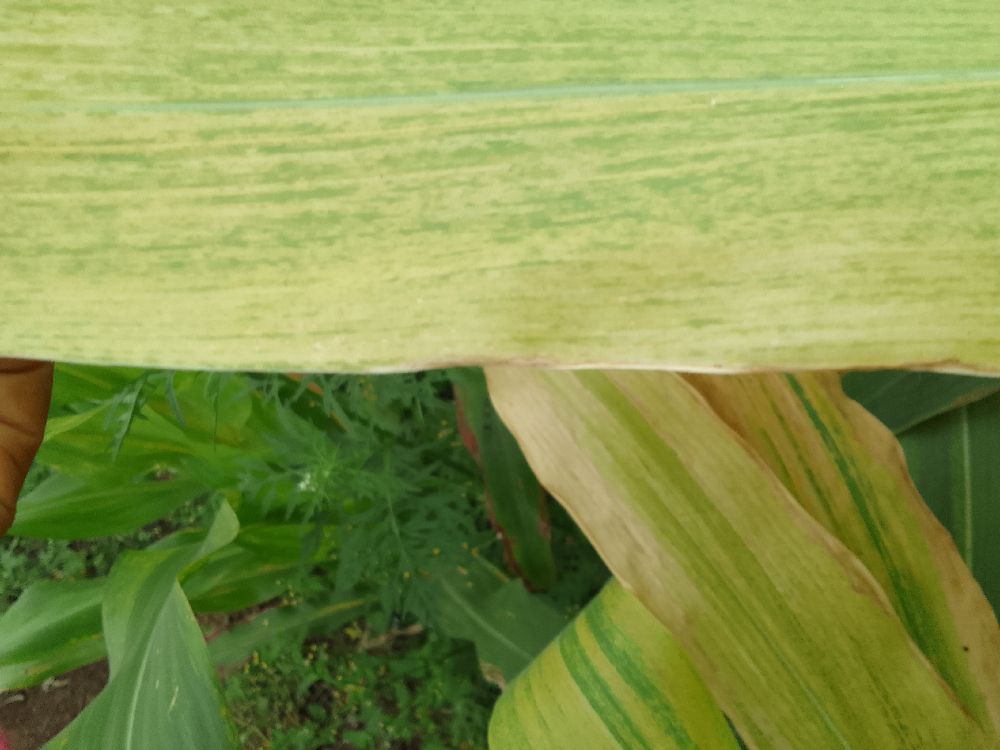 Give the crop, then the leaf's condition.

maize, maize lethal necrosis
